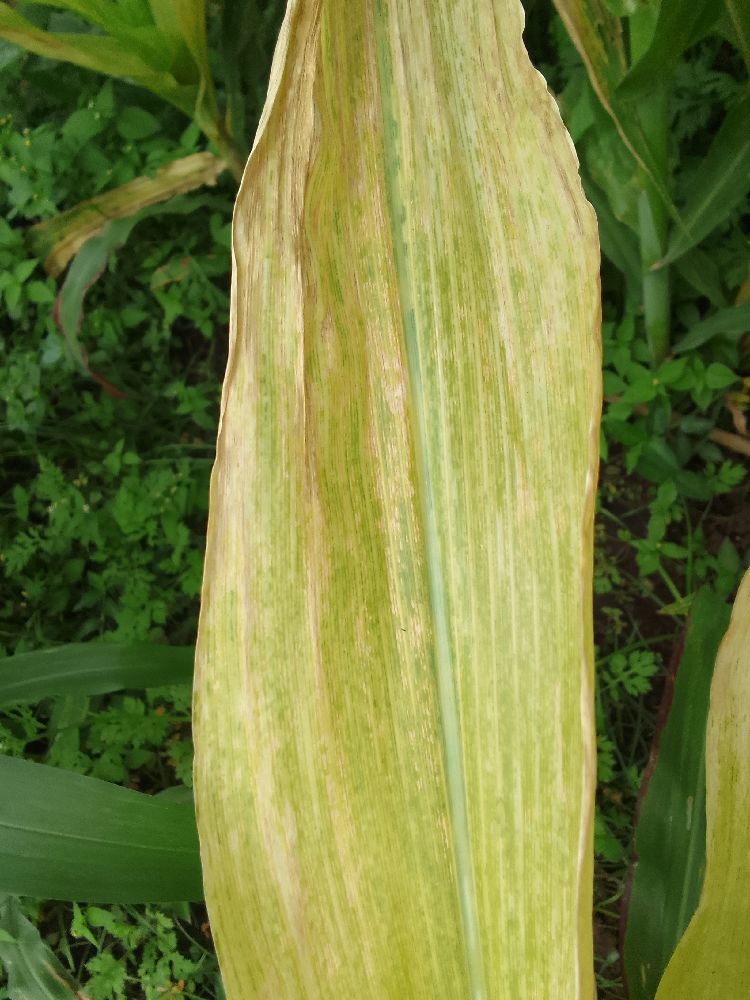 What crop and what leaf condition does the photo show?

maize, maize lethal necrosis
